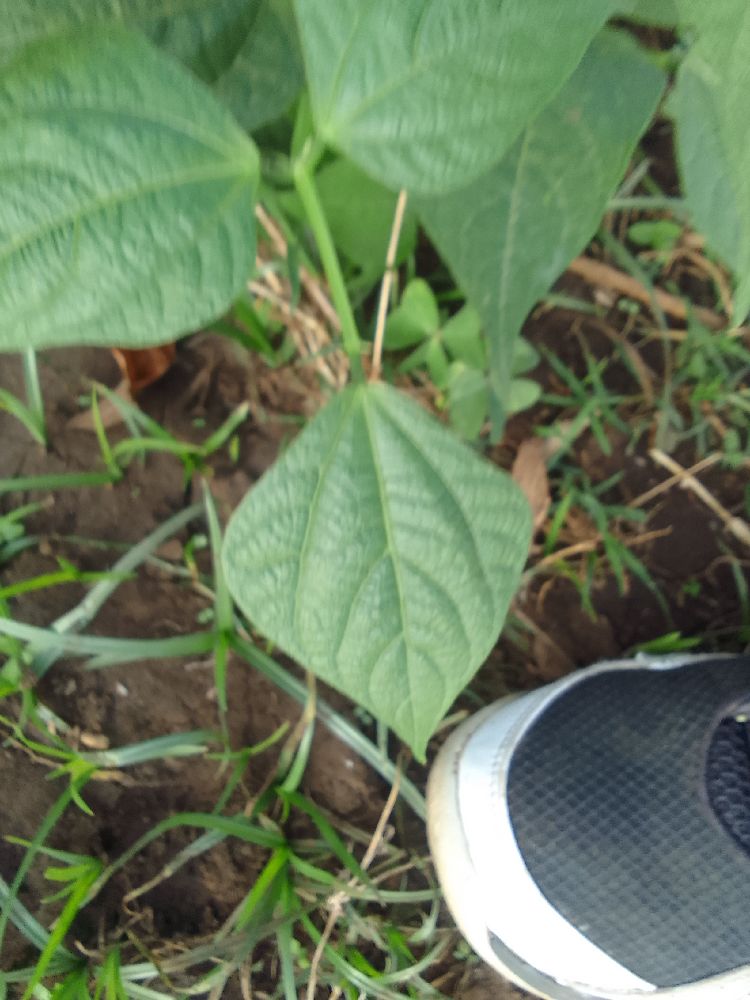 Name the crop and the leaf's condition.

common bean, healthy
